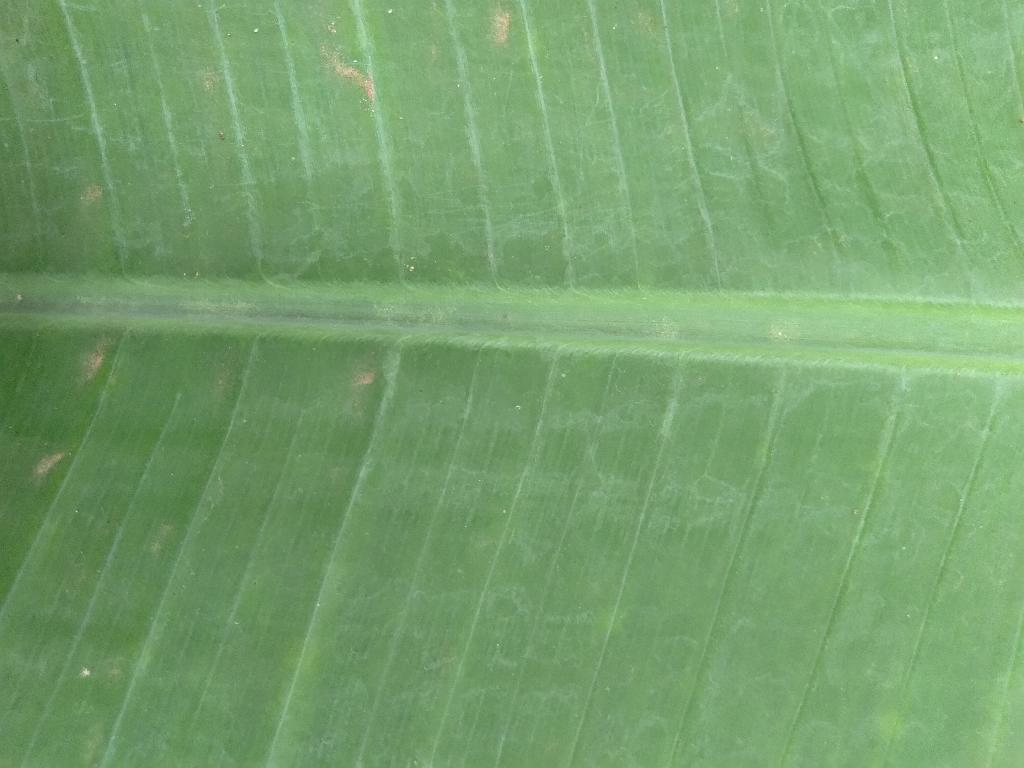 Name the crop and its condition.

banana, healthy
